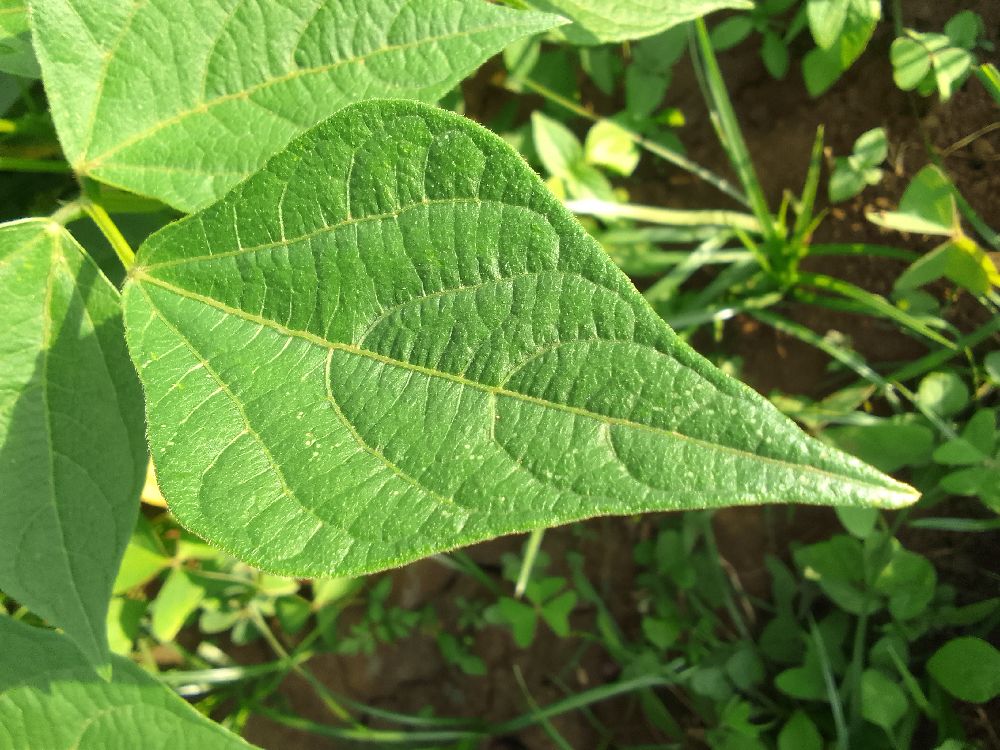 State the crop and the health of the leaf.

common bean, healthy
